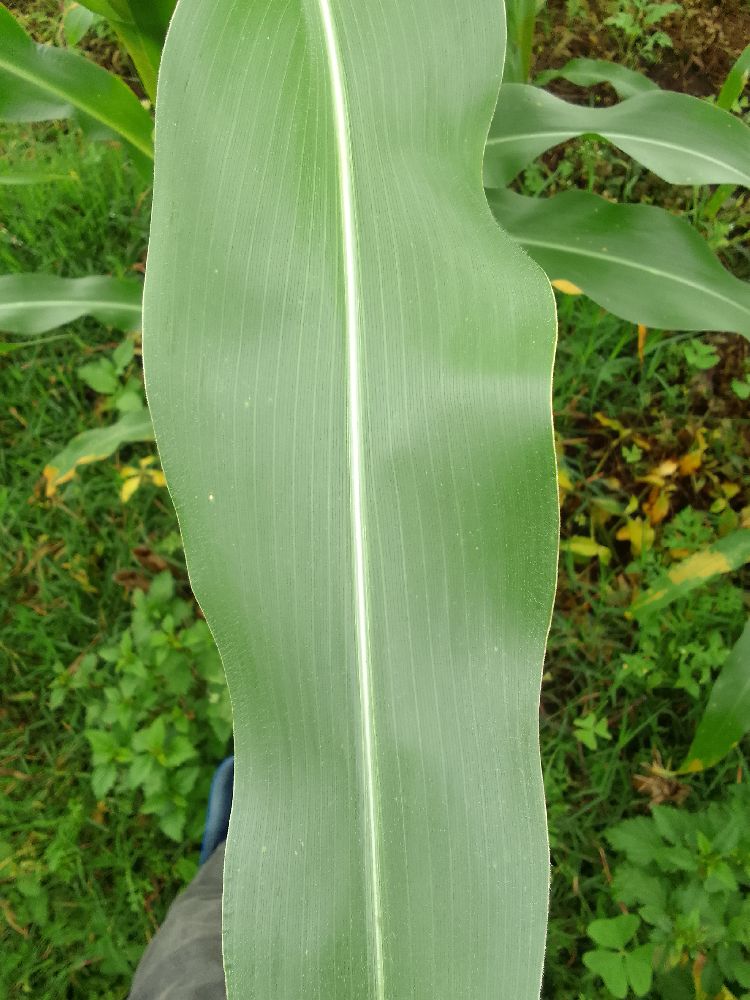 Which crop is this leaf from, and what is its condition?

maize, healthy
